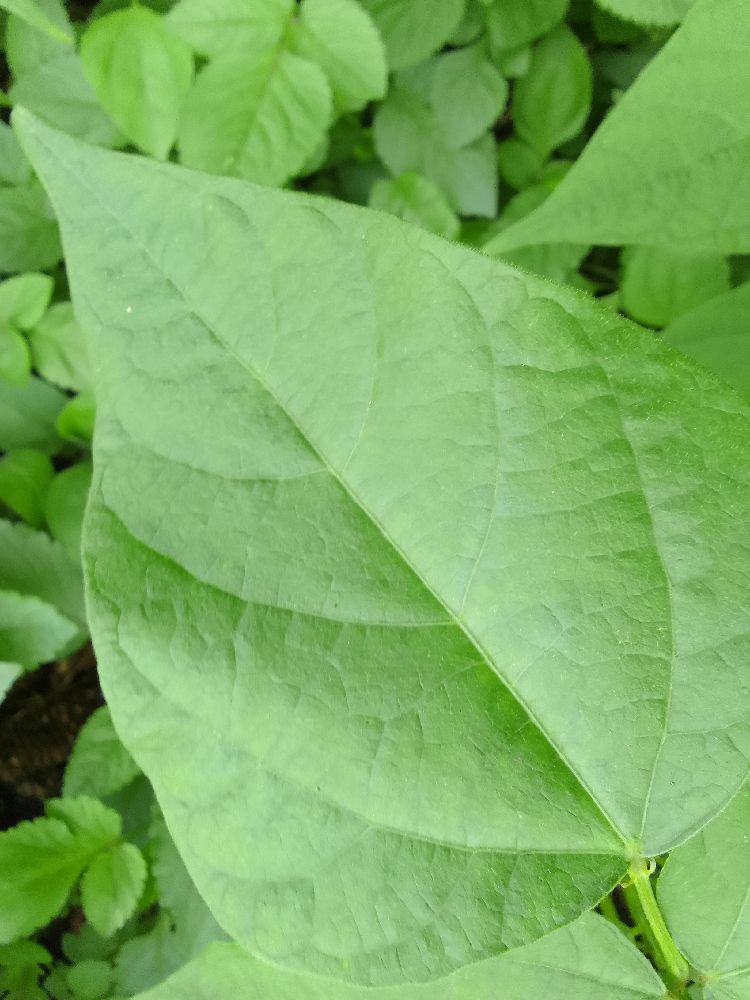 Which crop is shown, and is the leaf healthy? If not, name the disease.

common bean, healthy
